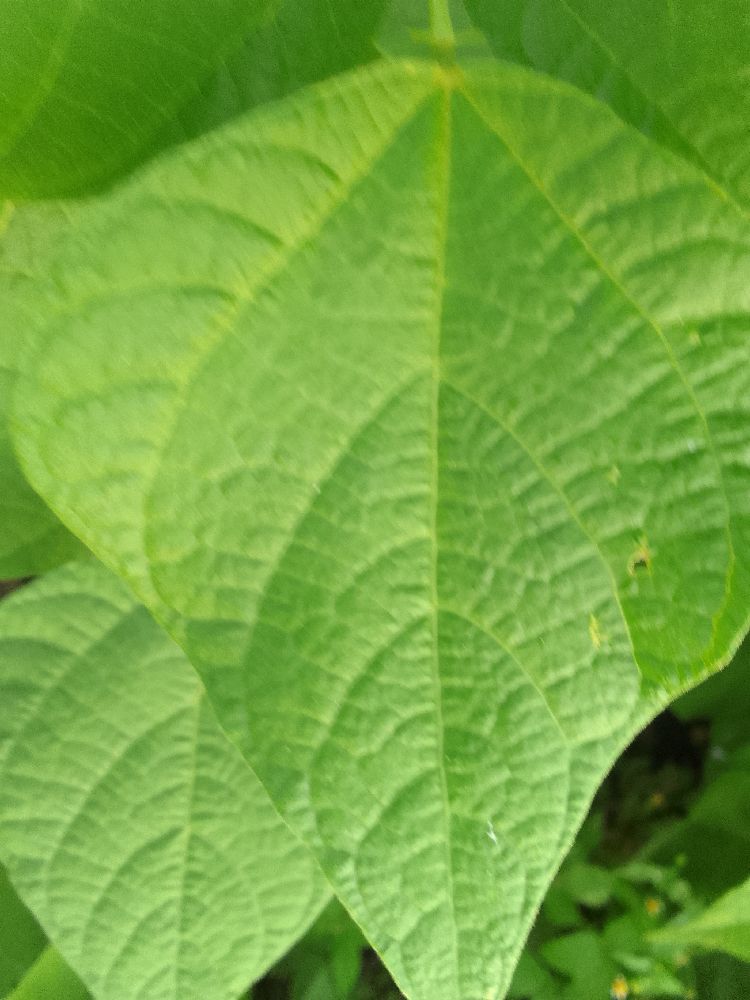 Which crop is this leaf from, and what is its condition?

common bean, healthy
